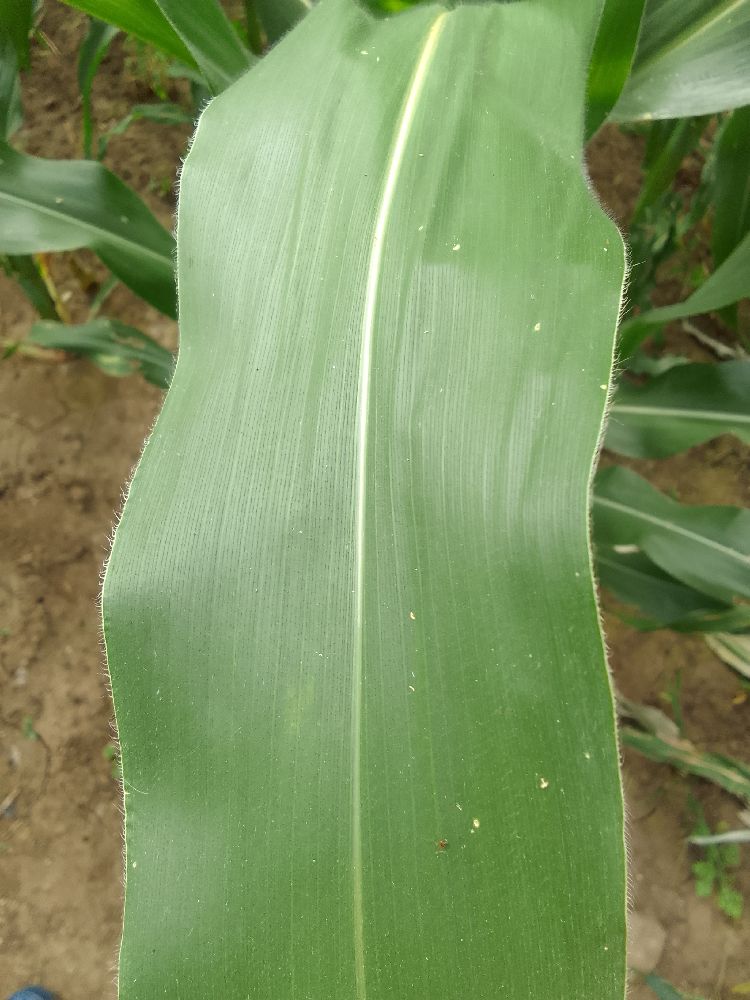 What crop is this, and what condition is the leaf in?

maize, healthy
